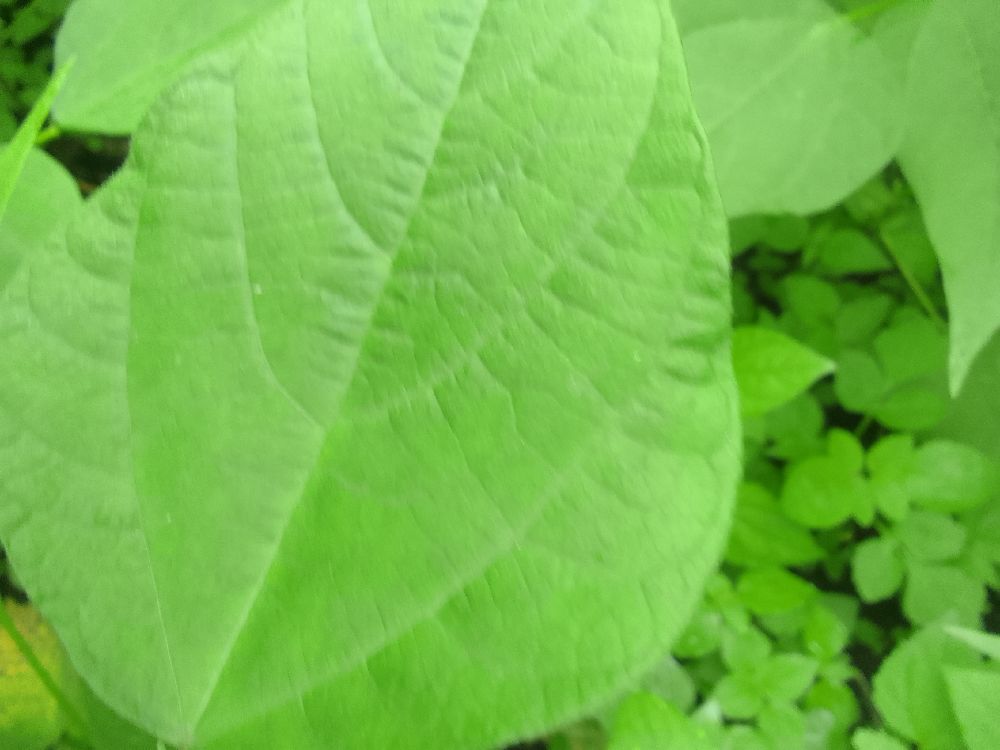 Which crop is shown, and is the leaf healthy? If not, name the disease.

common bean, healthy
